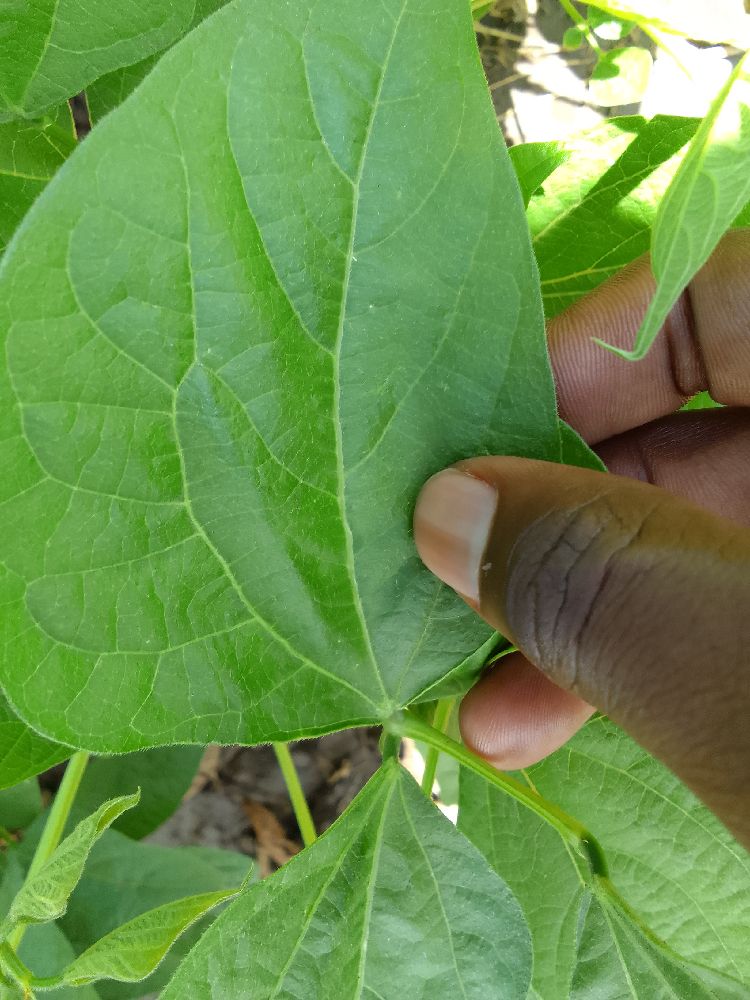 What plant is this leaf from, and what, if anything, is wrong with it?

common bean, healthy
